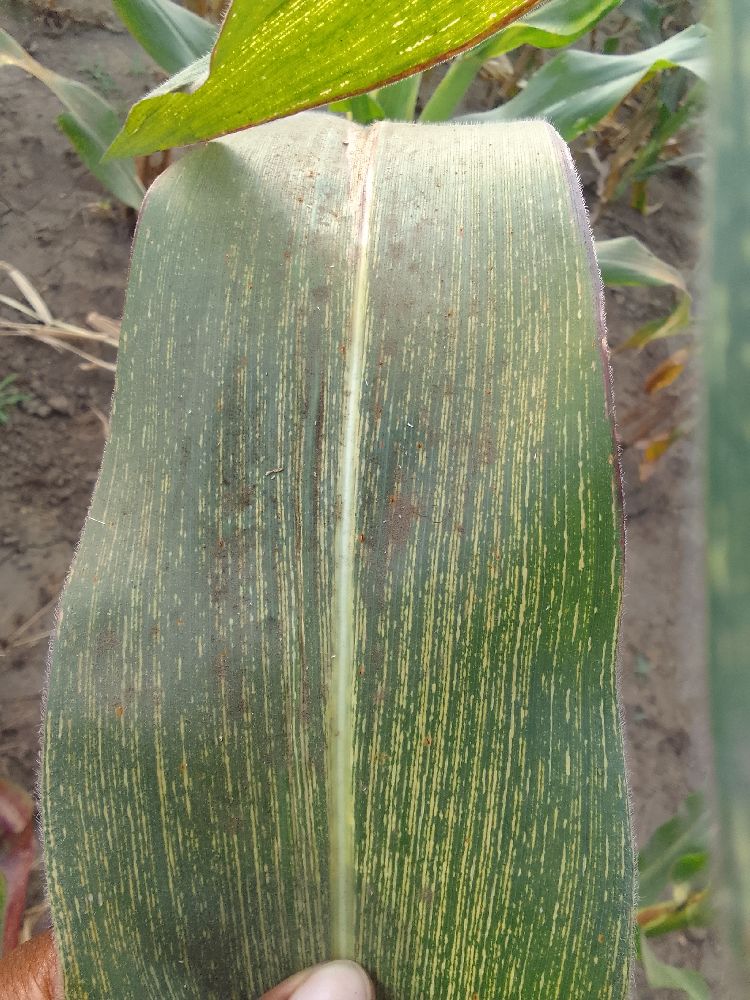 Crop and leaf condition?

maize, maize streak virus
